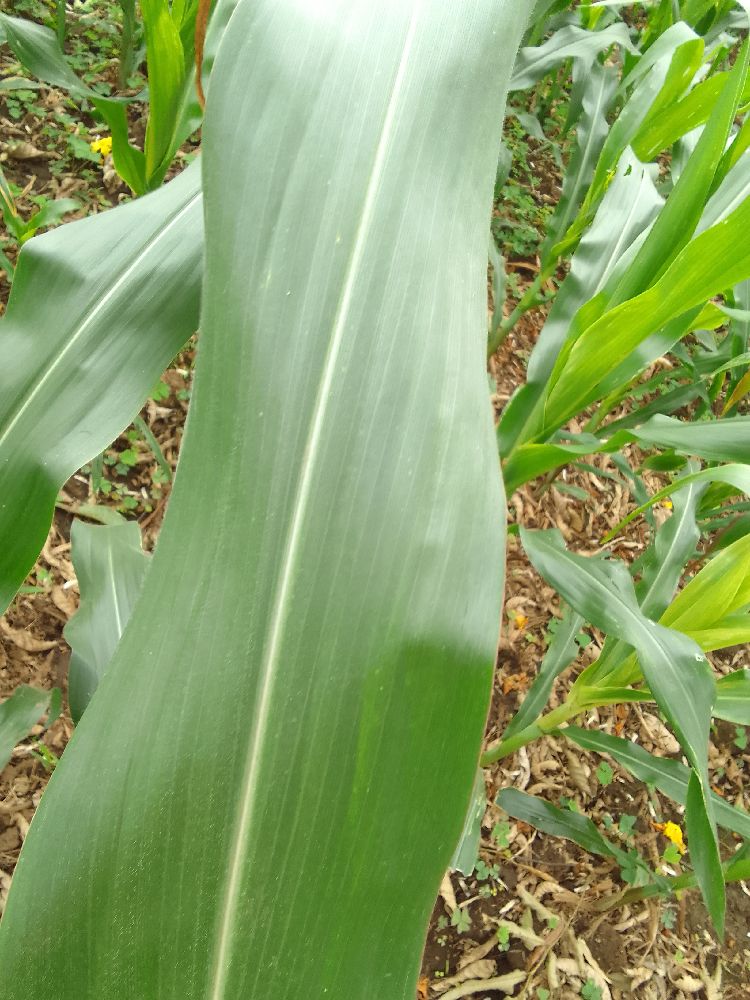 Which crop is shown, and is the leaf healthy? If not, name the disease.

maize, healthy
